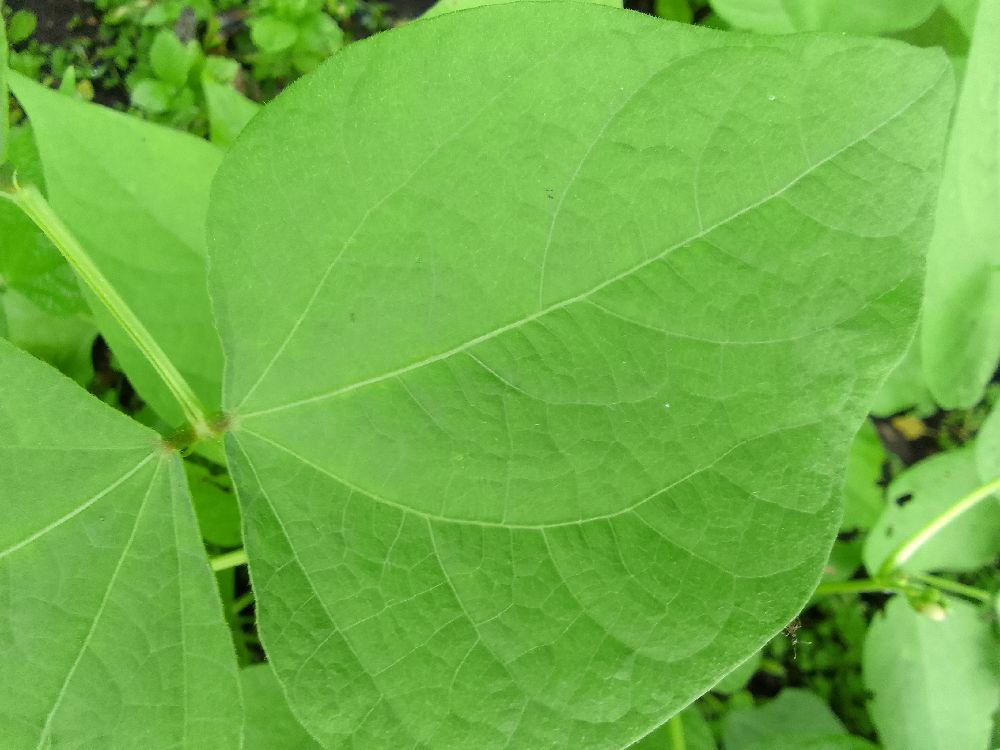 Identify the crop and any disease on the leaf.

common bean, healthy
